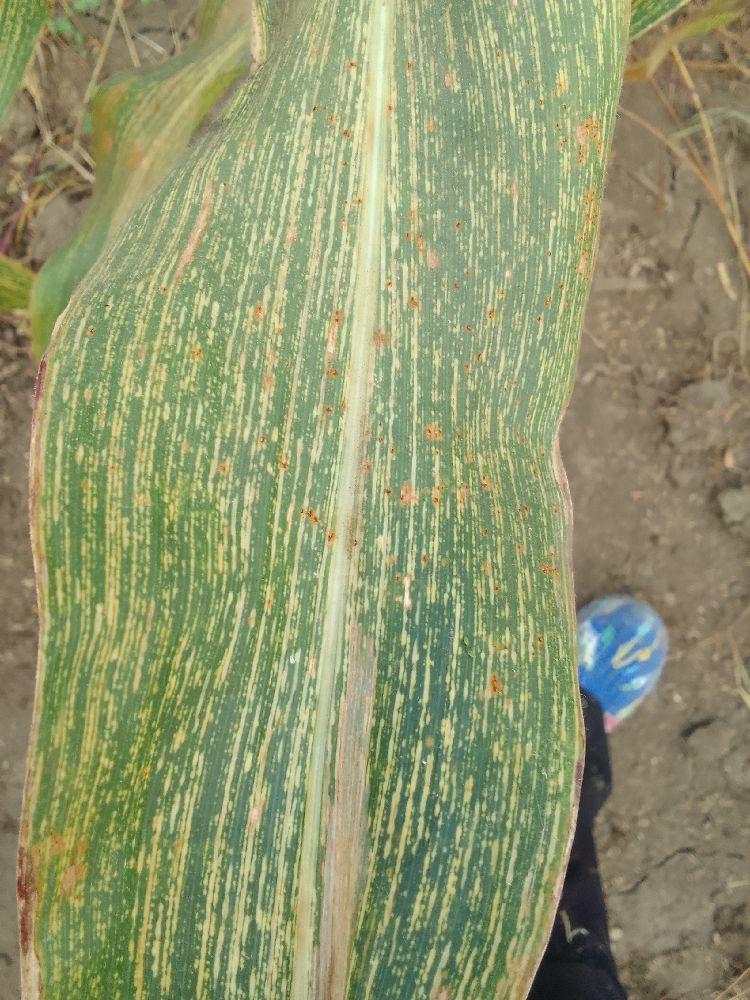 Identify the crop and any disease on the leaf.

maize, maize streak virus
